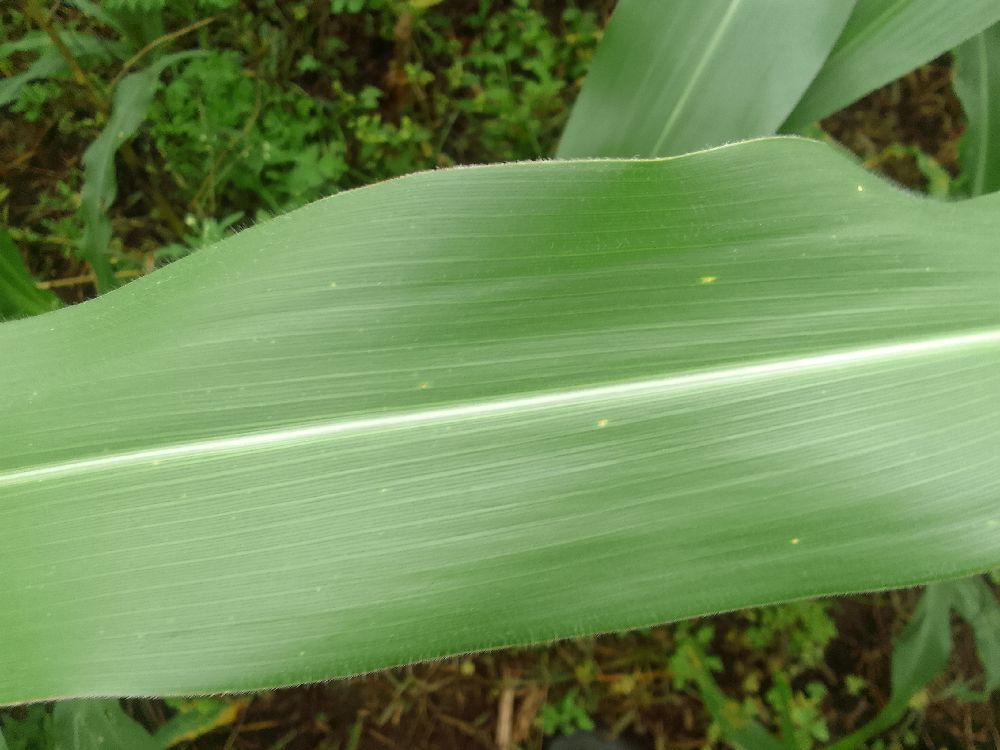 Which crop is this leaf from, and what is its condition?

maize, healthy
